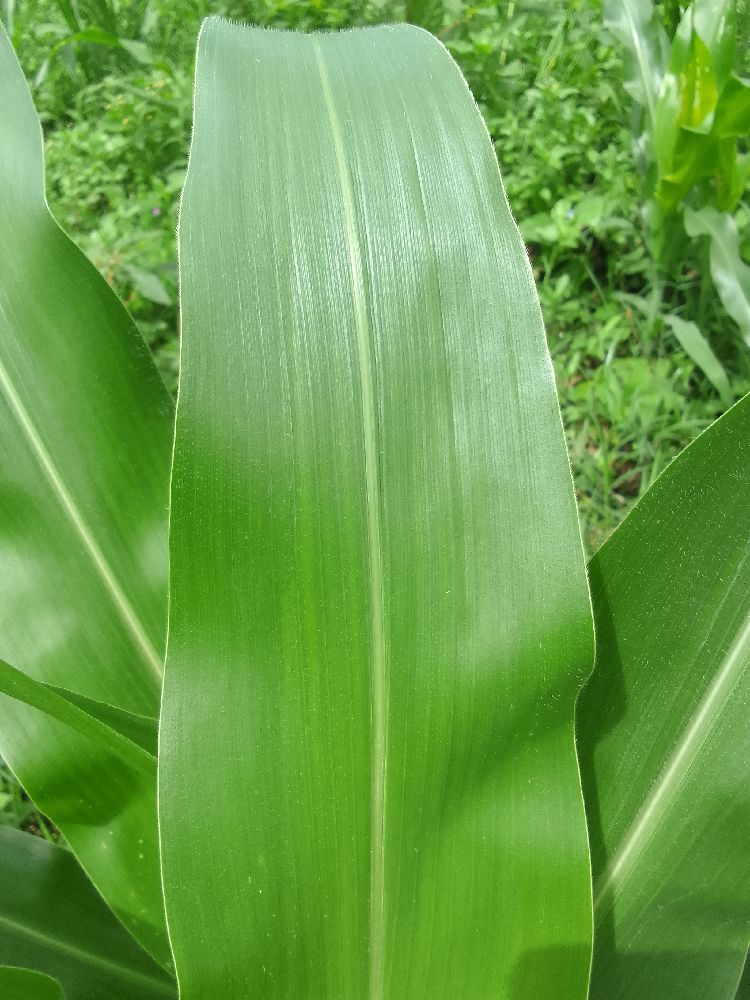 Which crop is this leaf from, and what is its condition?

maize, healthy
